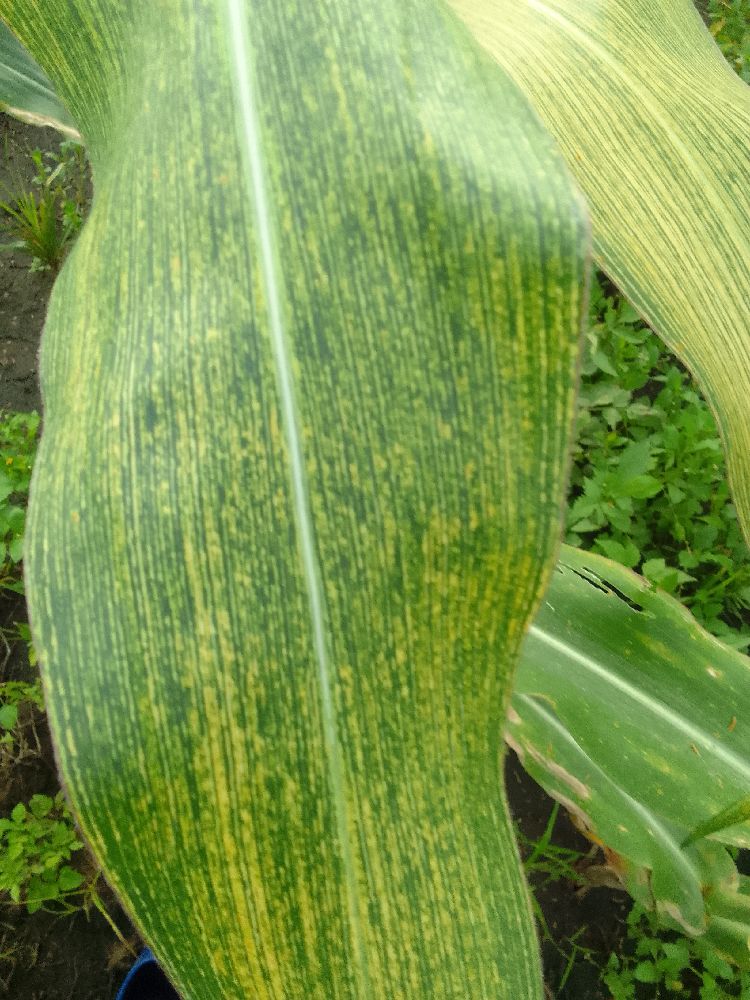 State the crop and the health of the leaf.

maize, maize streak virus
